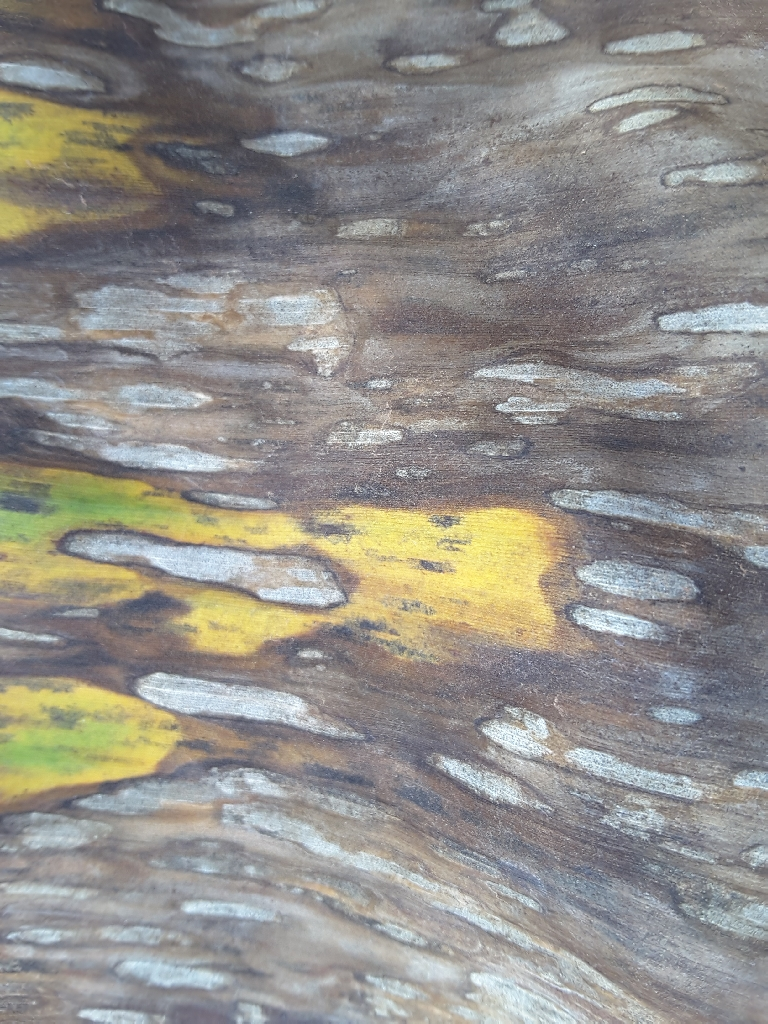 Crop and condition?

banana, black sigatoka
